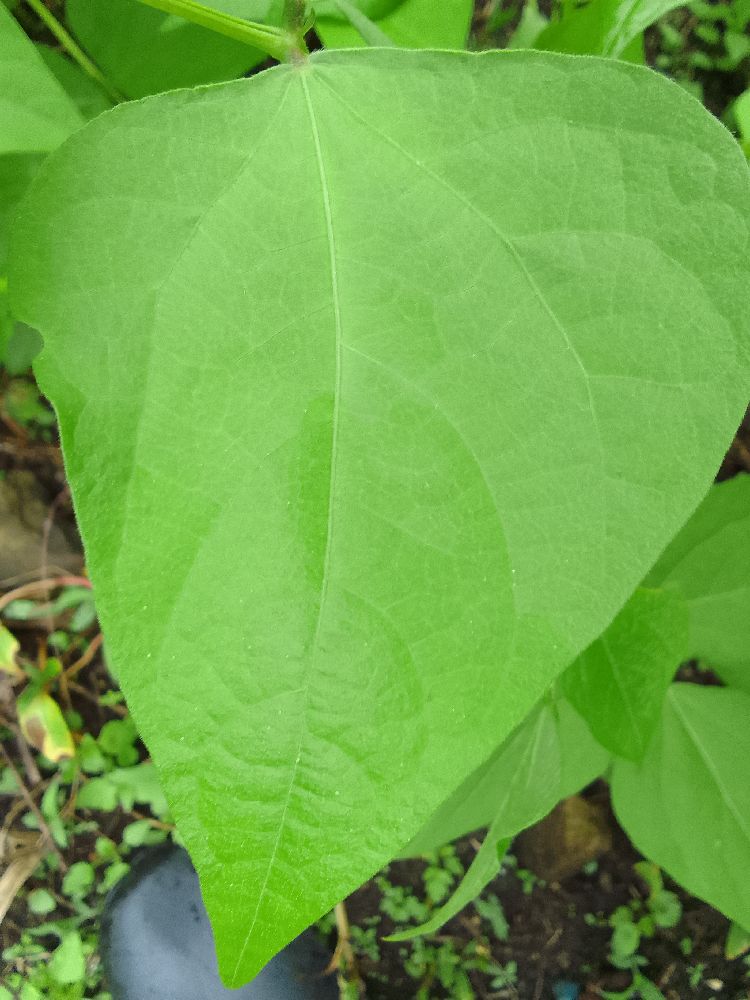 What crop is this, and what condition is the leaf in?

common bean, healthy
